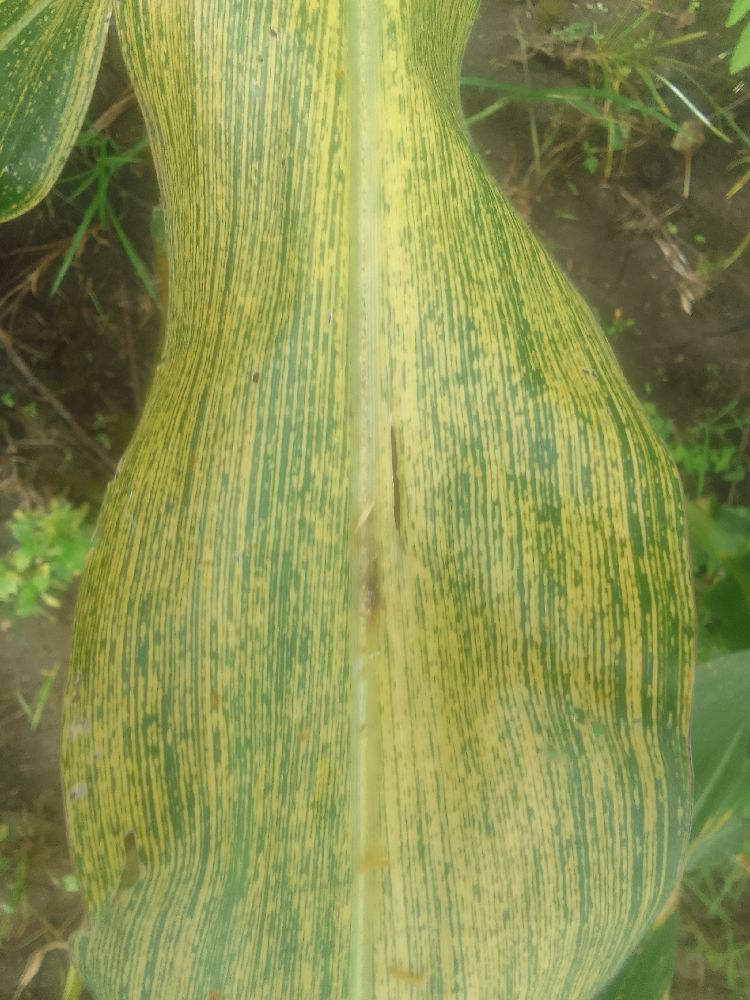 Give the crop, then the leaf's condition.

maize, maize streak virus
